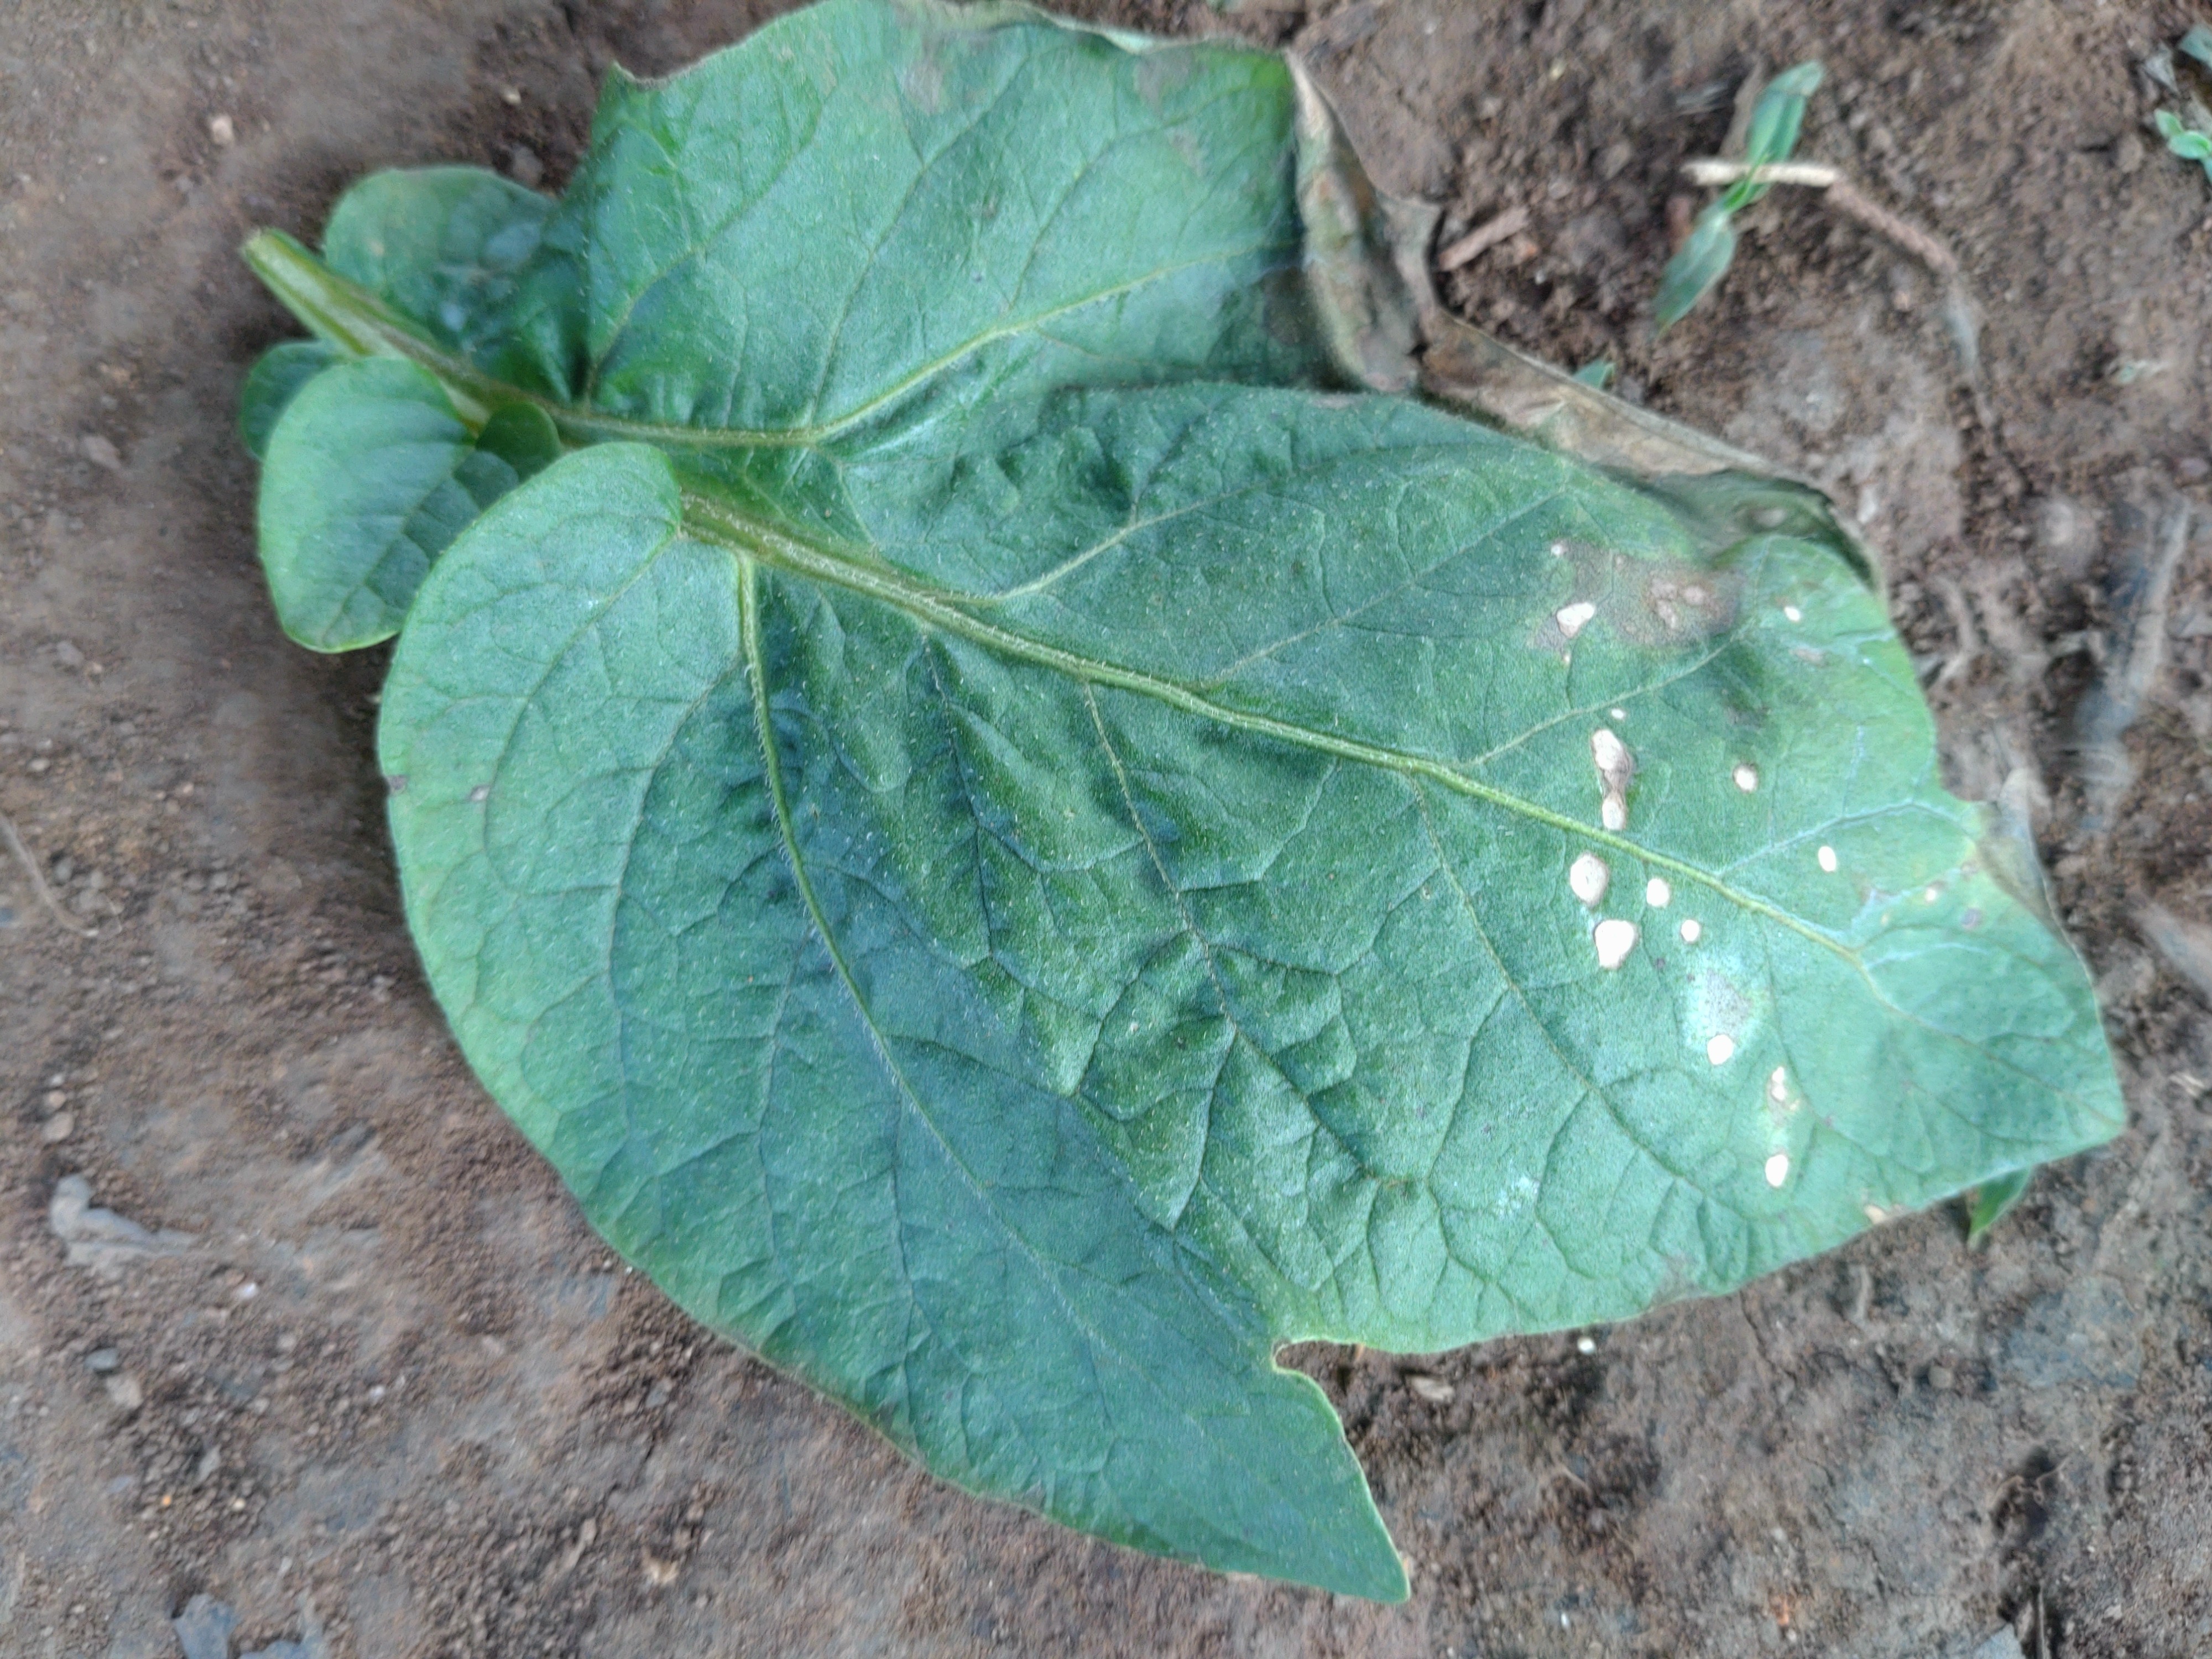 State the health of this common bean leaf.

anthracnose
